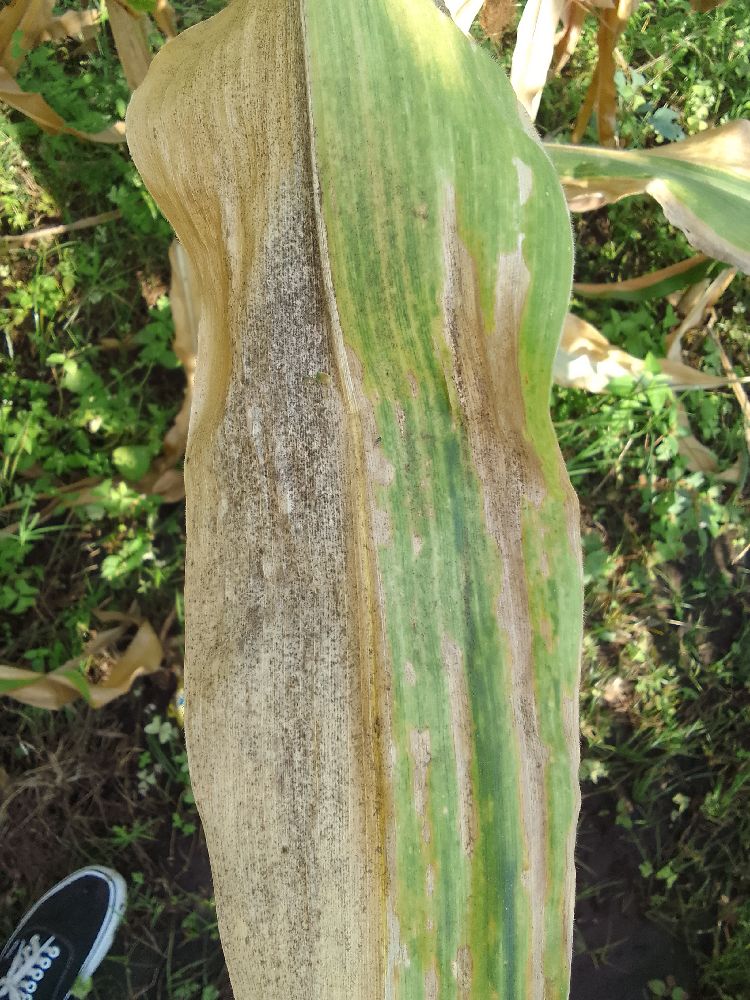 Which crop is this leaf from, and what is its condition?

maize, maize lethal necrosis
